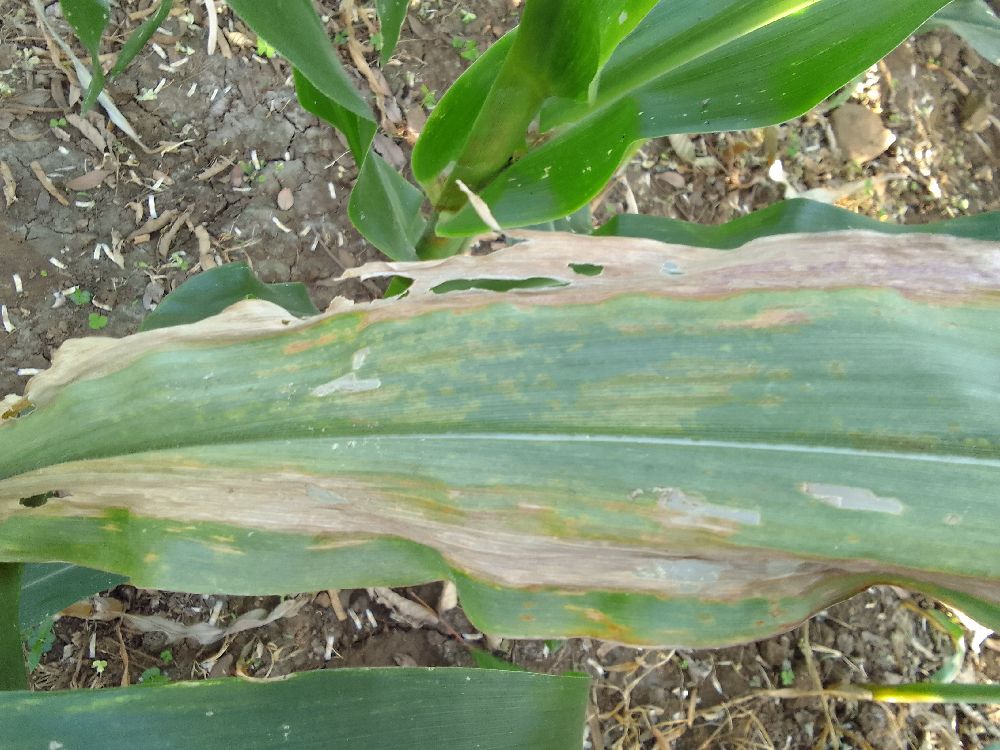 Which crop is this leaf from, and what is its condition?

maize, maize lethal necrosis
